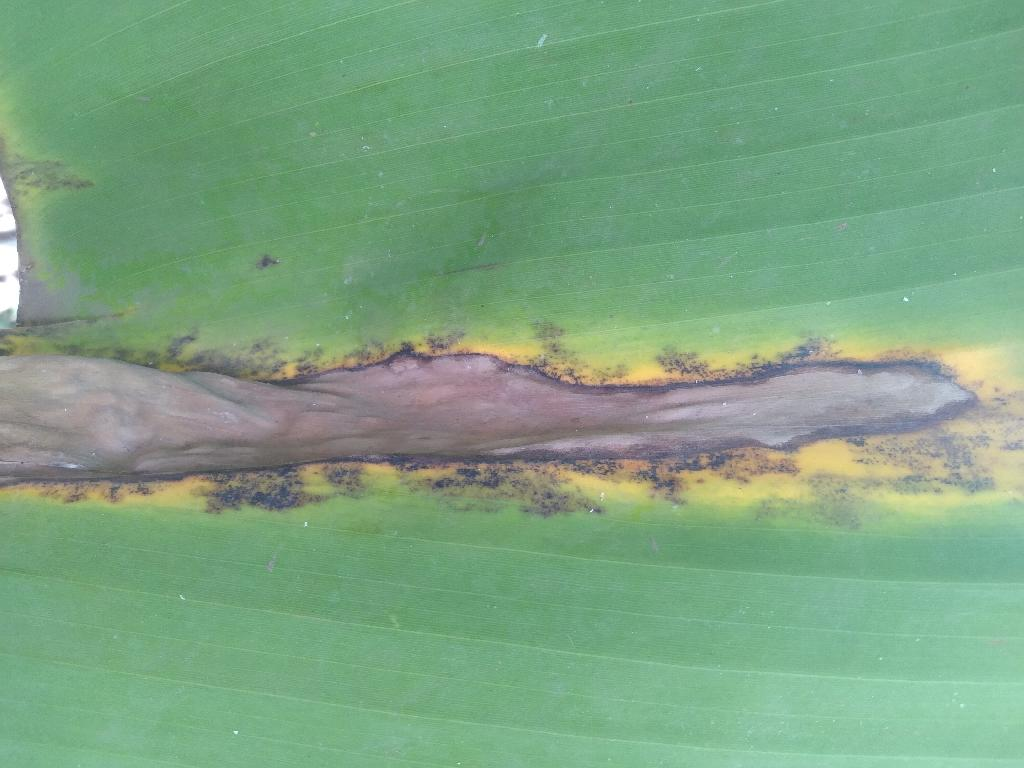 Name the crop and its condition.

banana, black sigatoka
